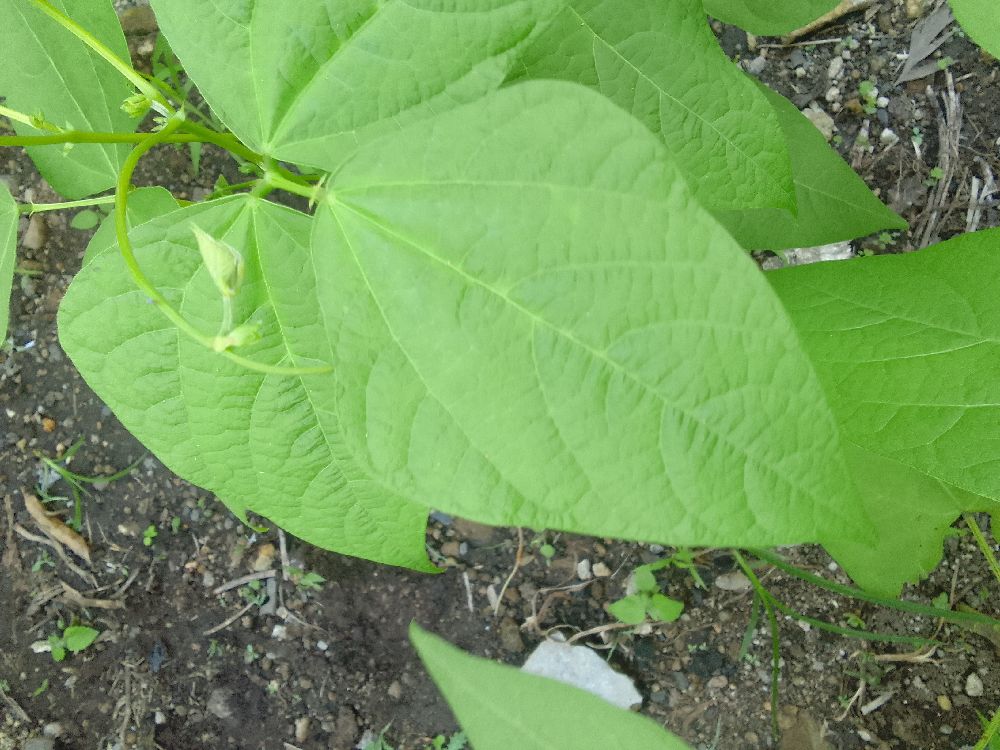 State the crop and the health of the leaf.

common bean, healthy
